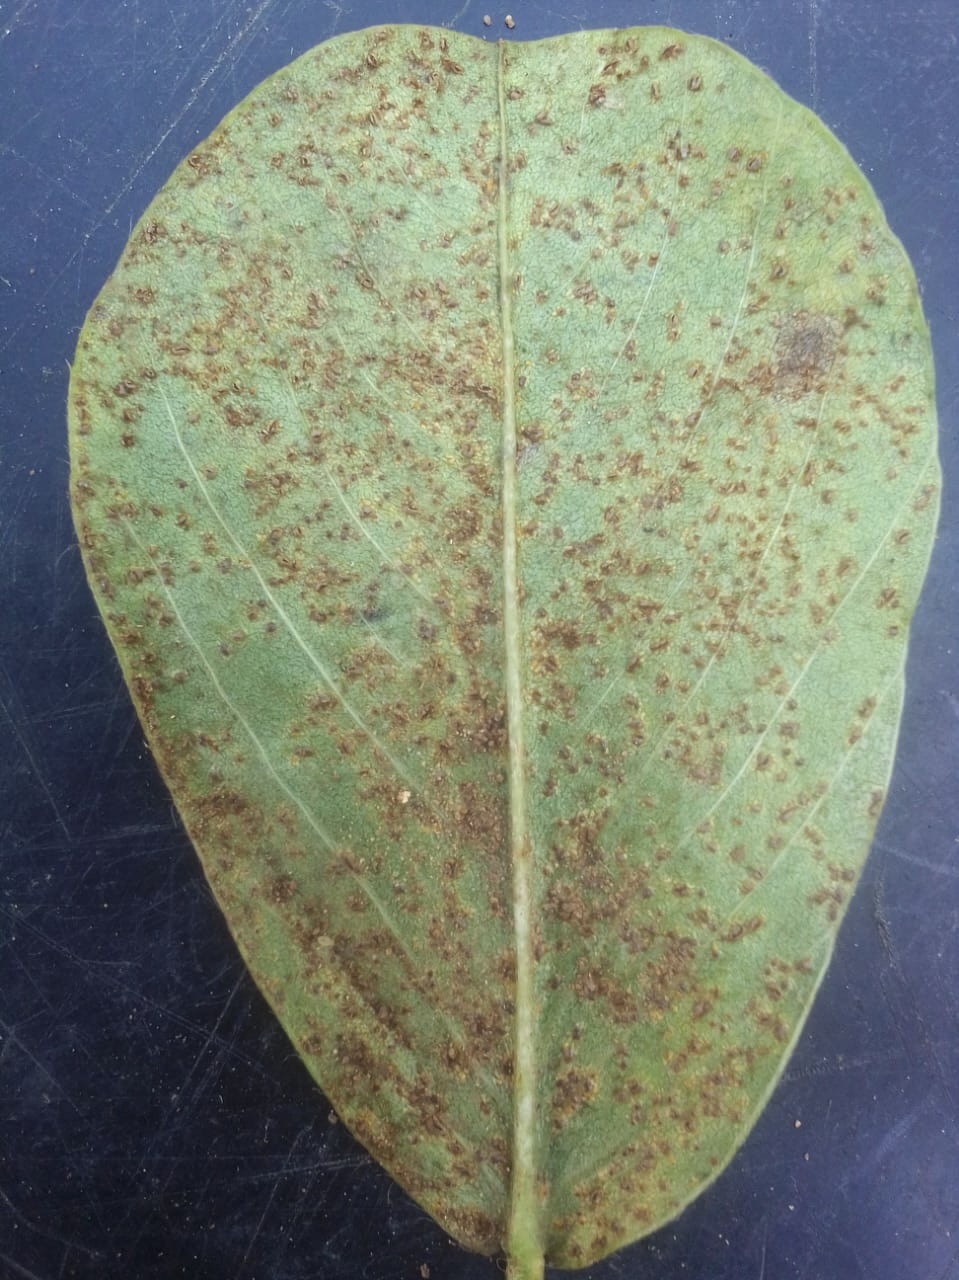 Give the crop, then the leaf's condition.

peanut, puccinia arachidis
